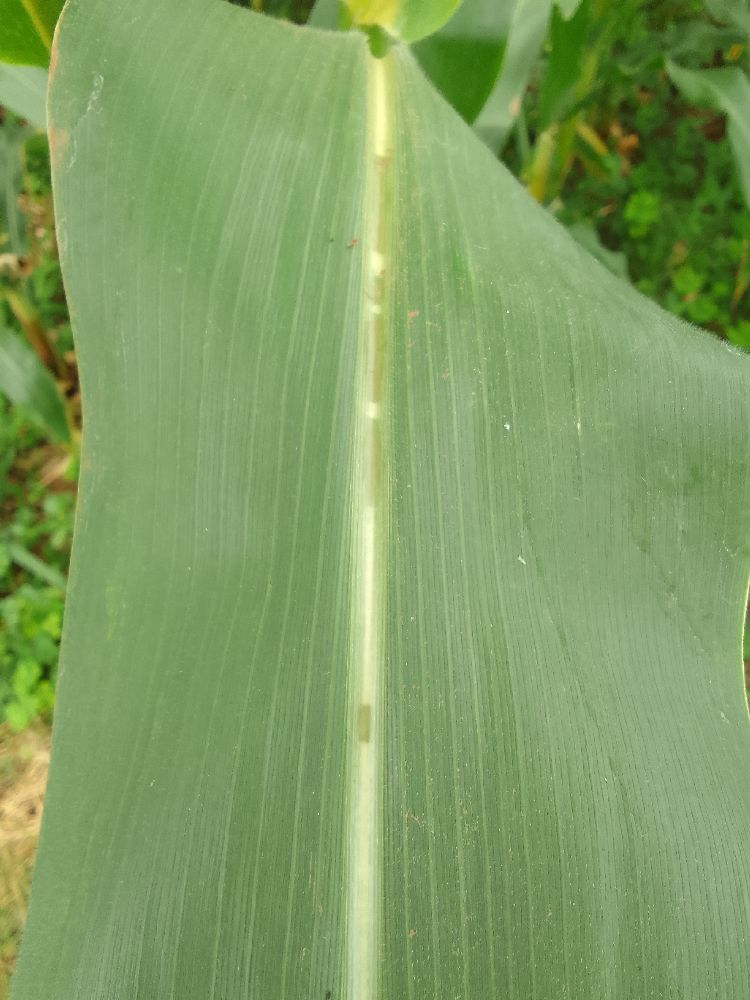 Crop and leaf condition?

maize, healthy
